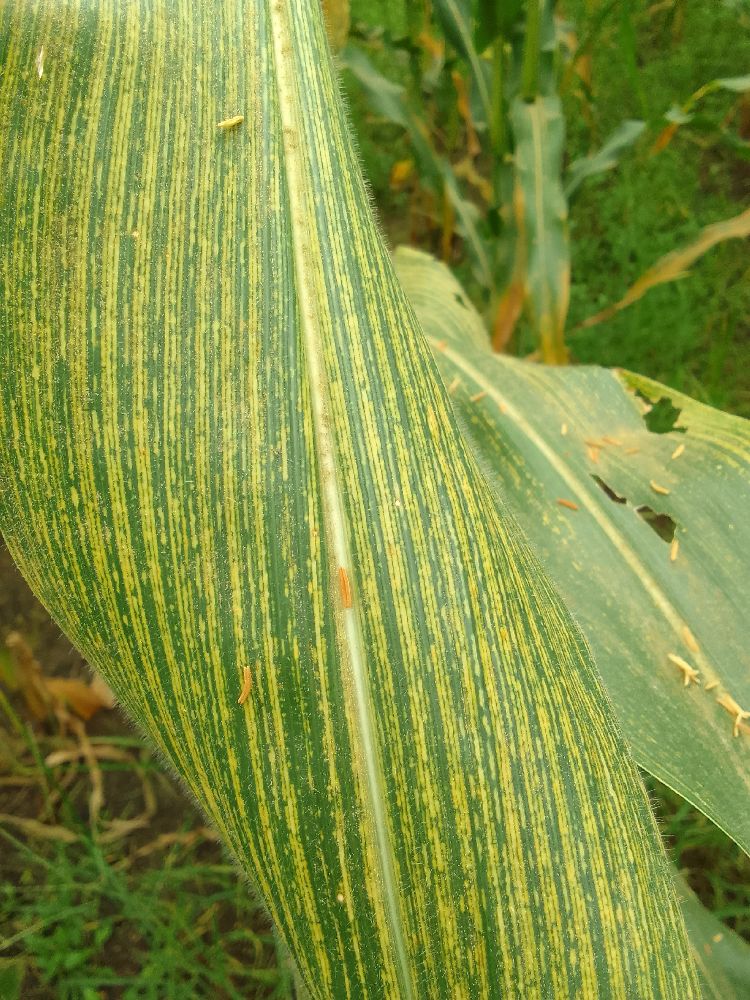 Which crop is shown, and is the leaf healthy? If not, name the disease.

maize, maize streak virus
